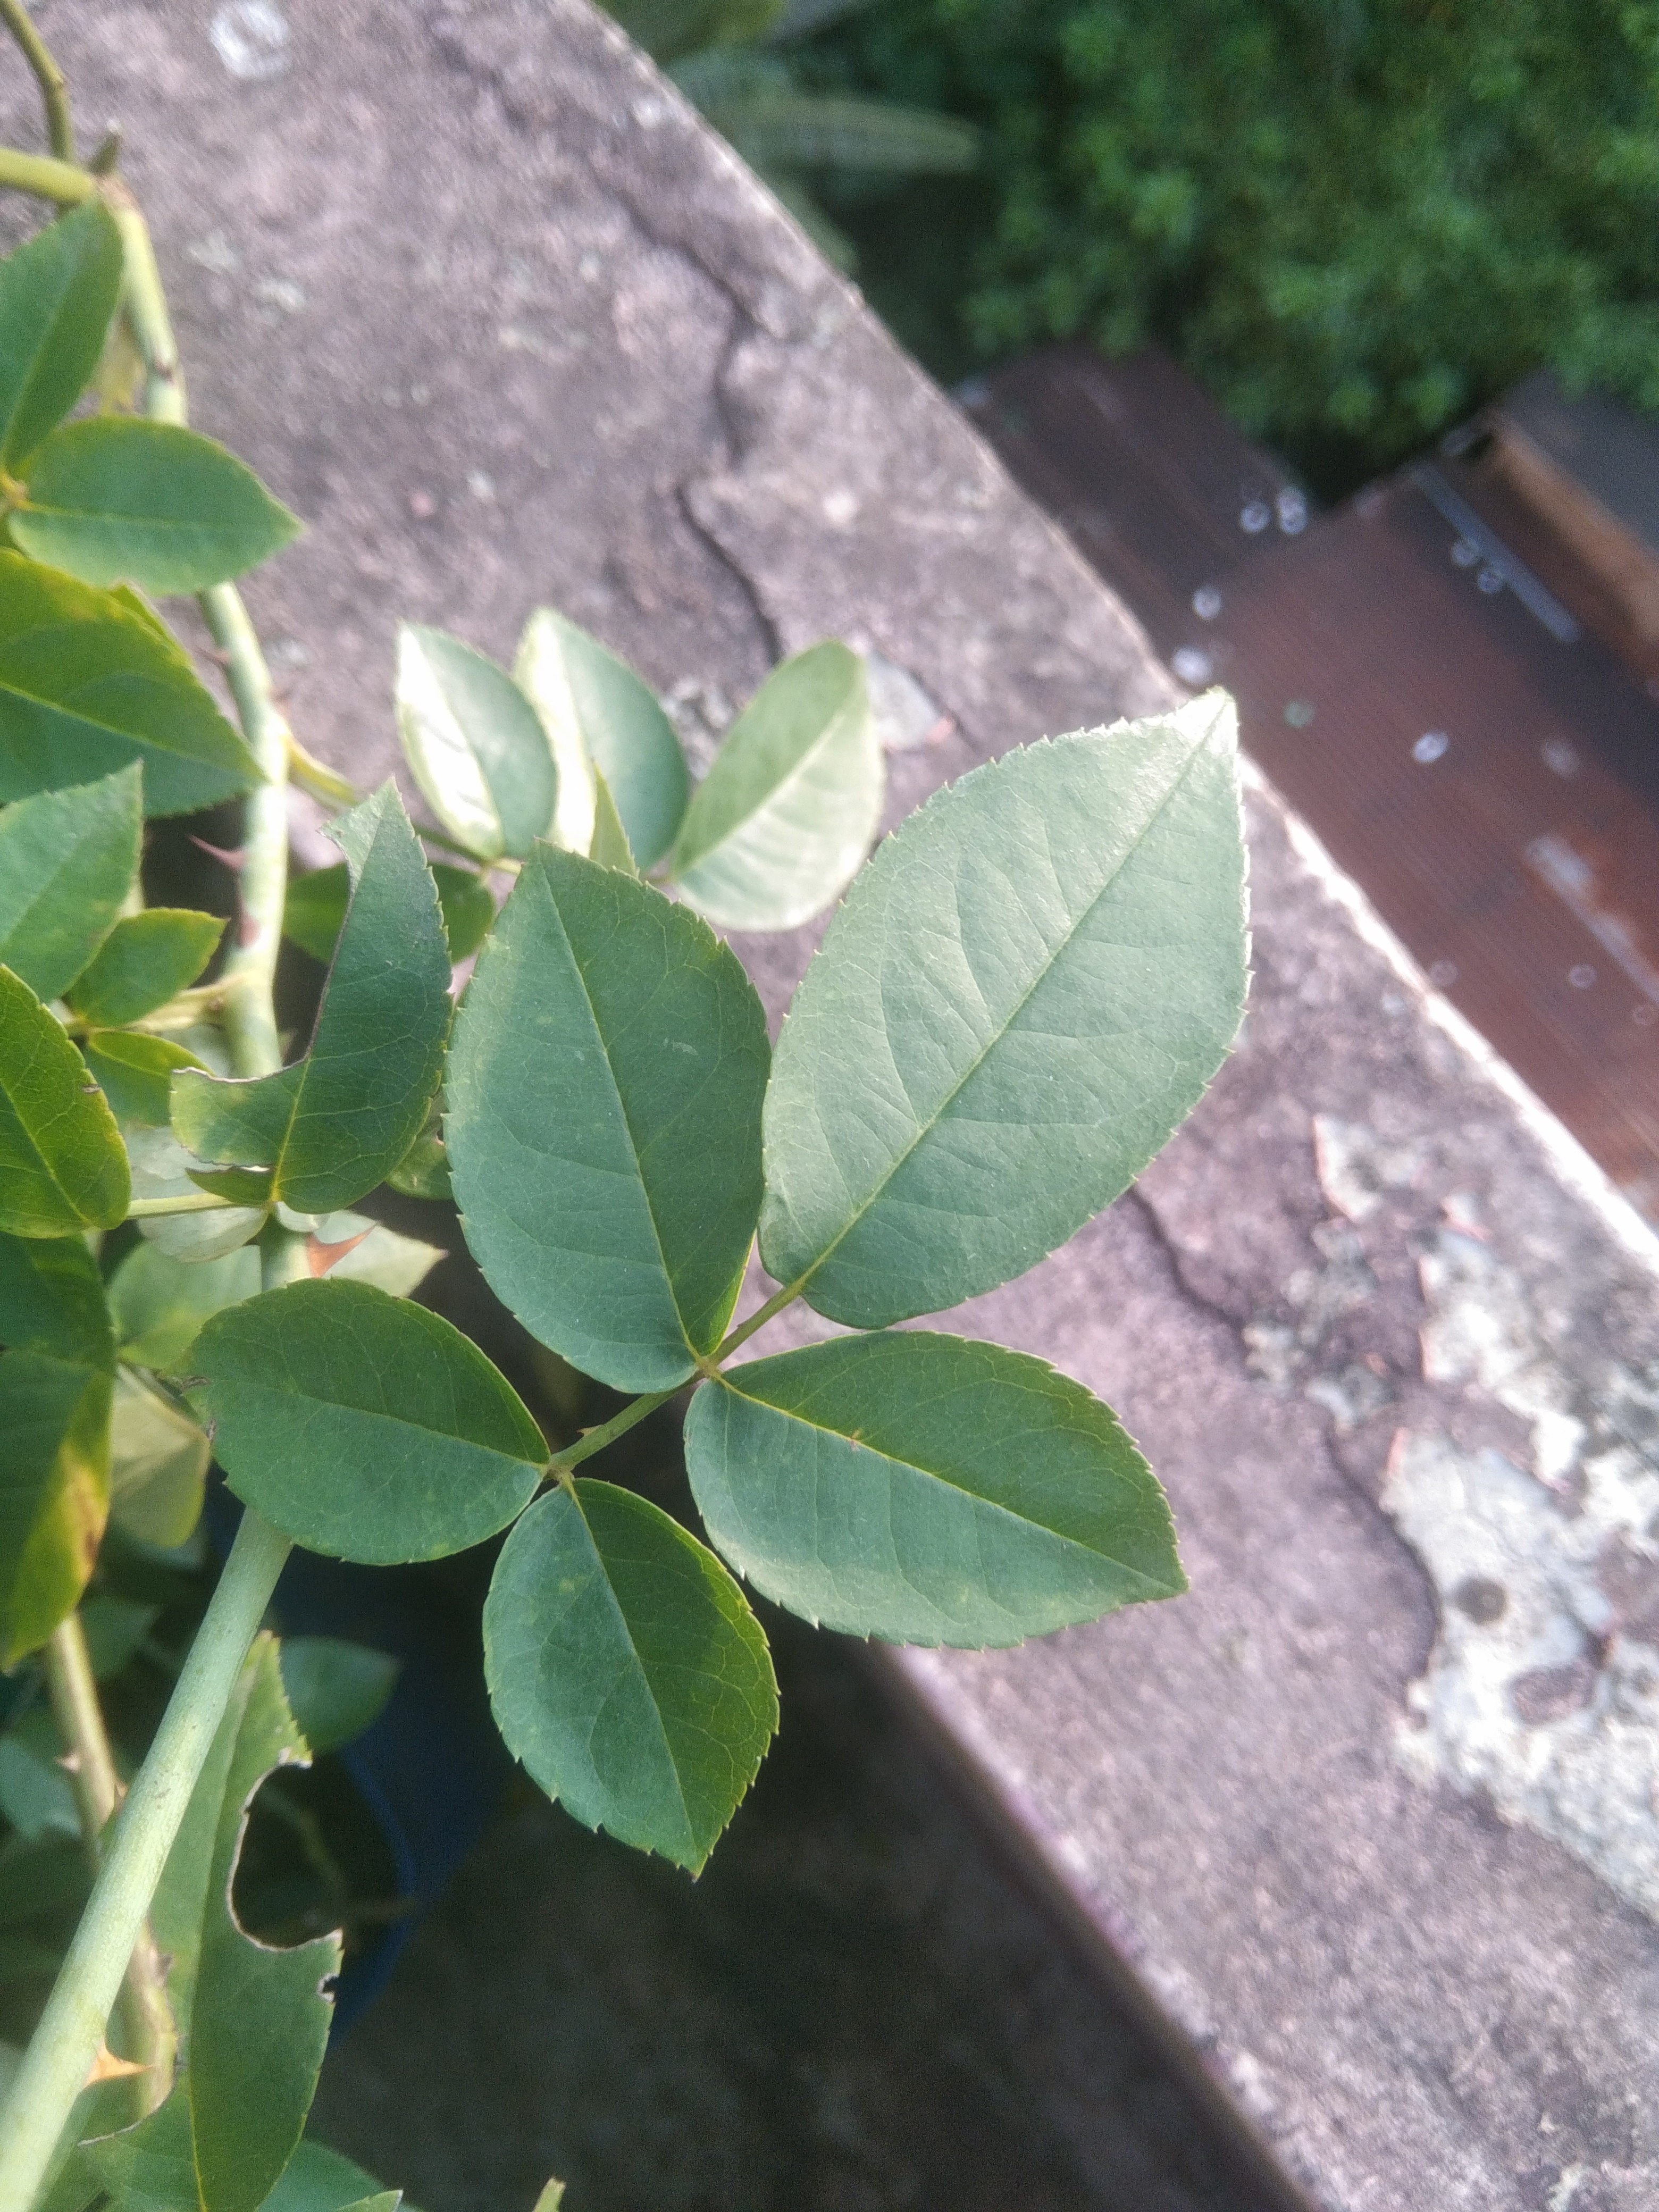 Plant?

rose
